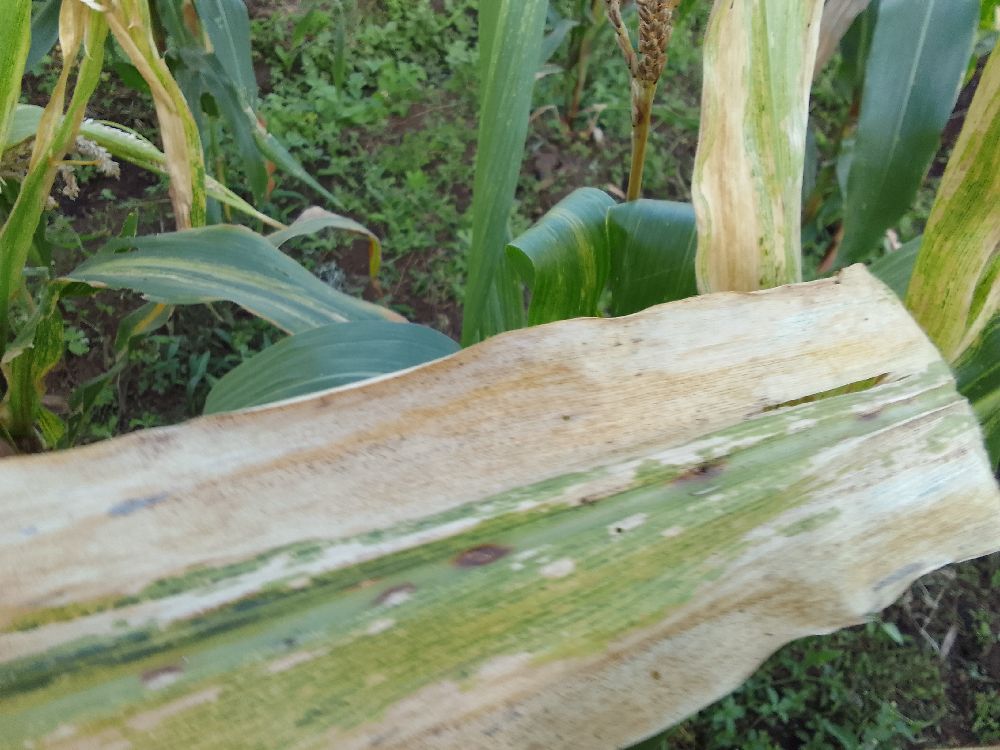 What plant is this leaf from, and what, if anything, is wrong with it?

maize, maize lethal necrosis
